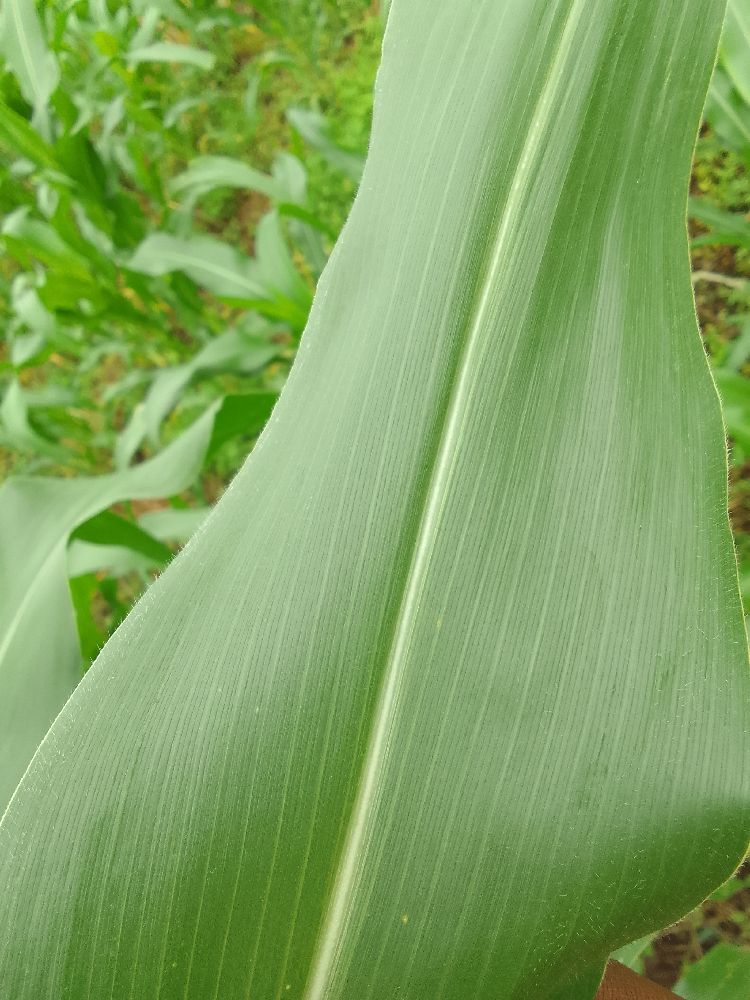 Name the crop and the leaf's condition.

maize, healthy
